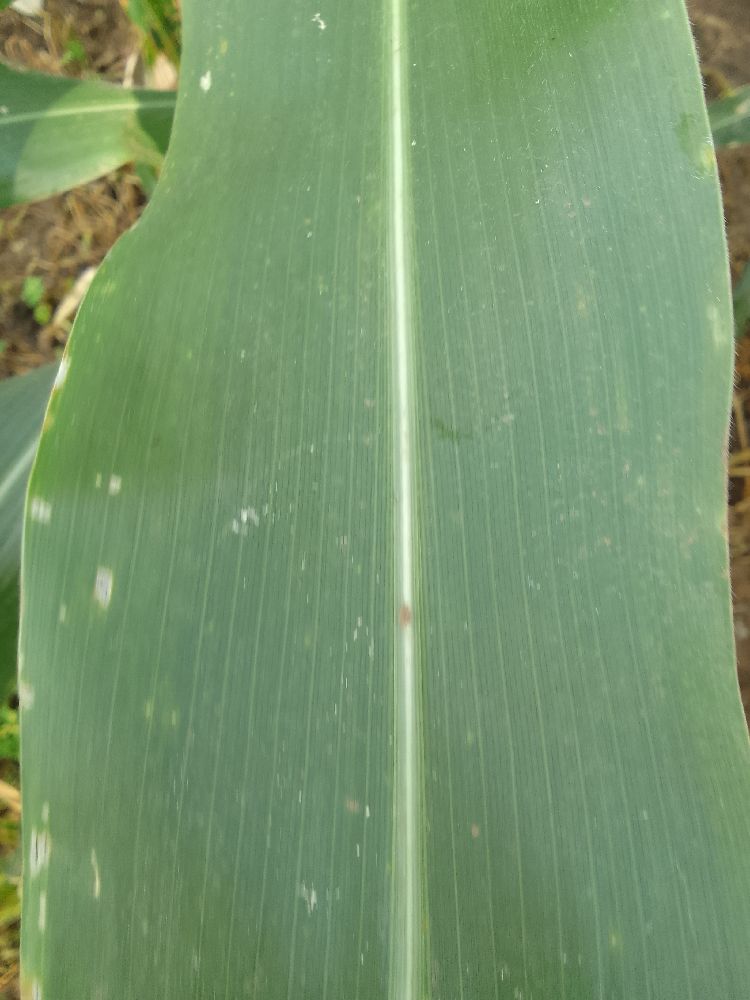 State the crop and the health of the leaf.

maize, healthy
